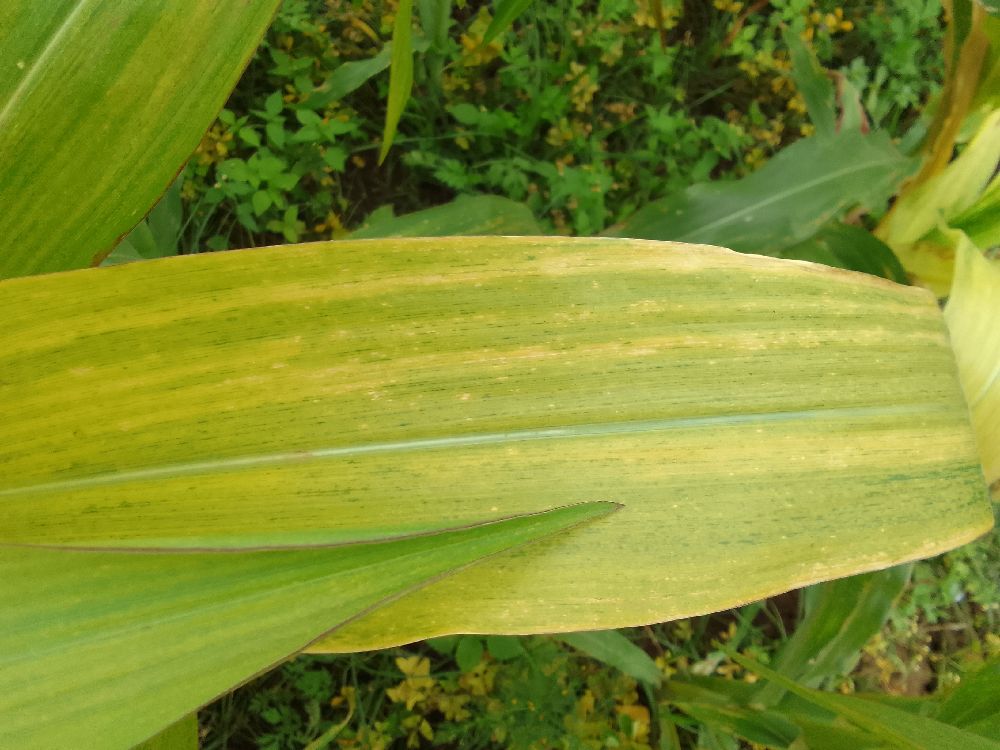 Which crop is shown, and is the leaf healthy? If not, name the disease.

maize, maize lethal necrosis
